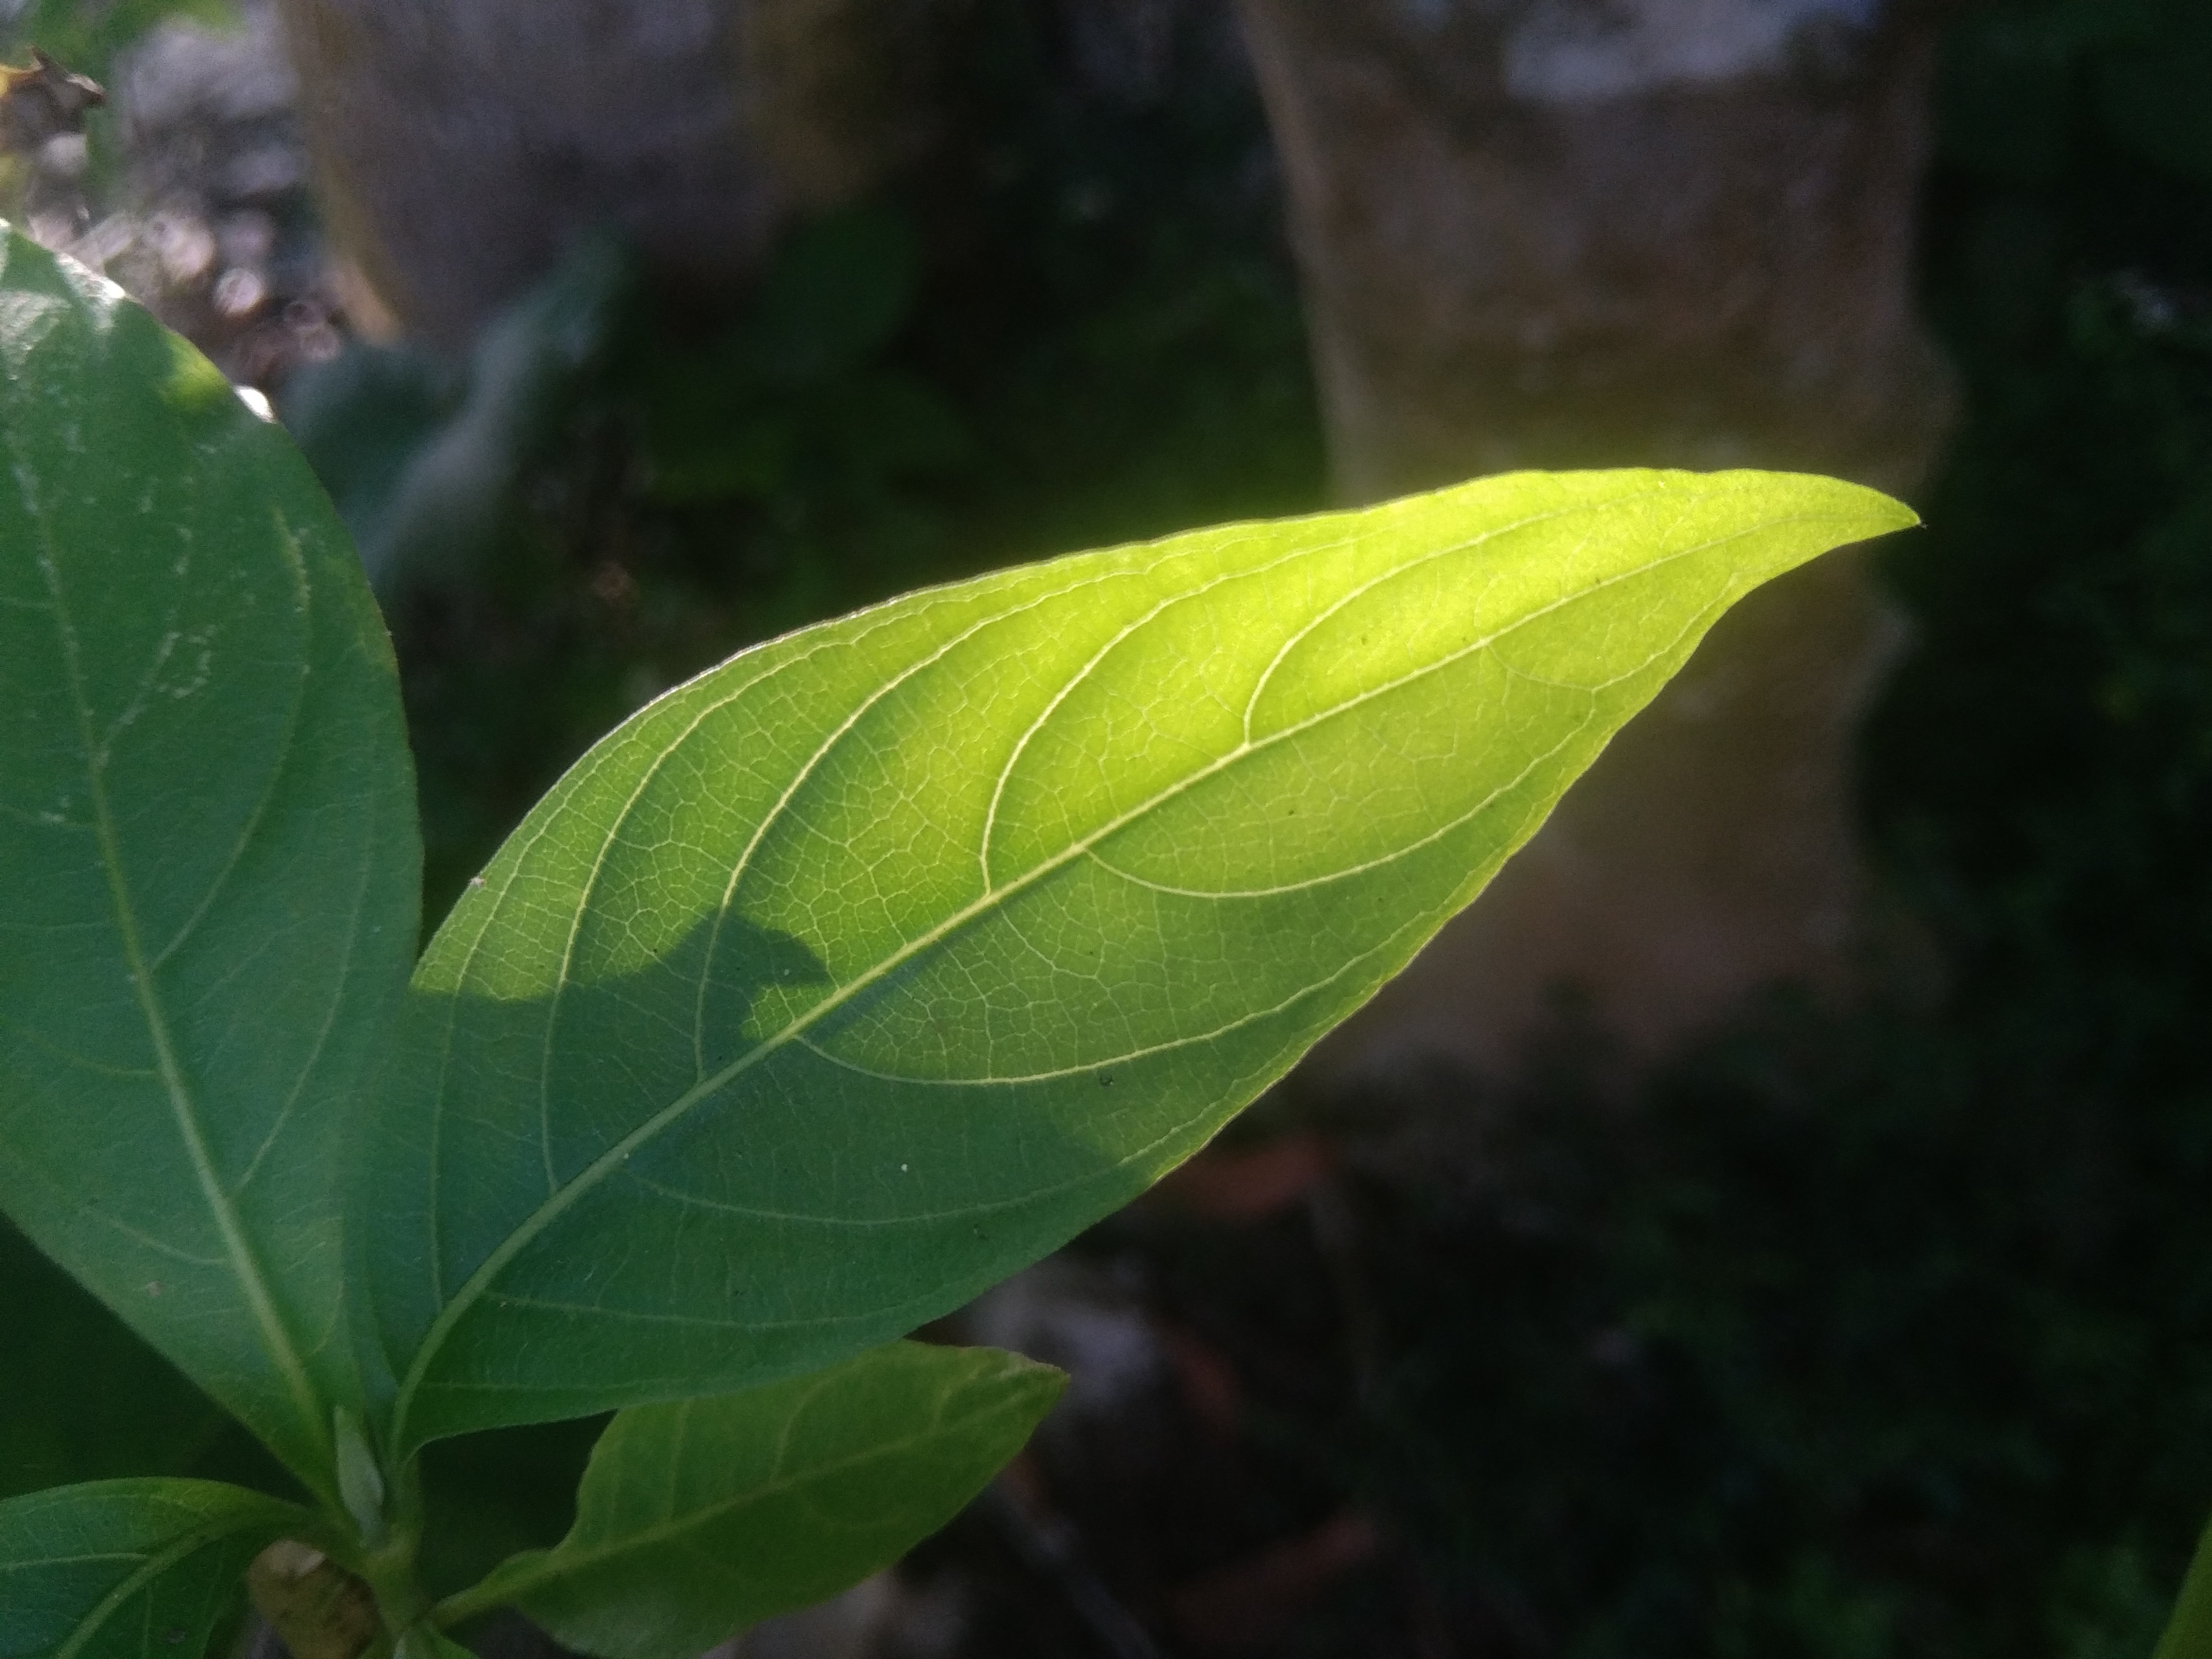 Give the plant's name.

vasaka
